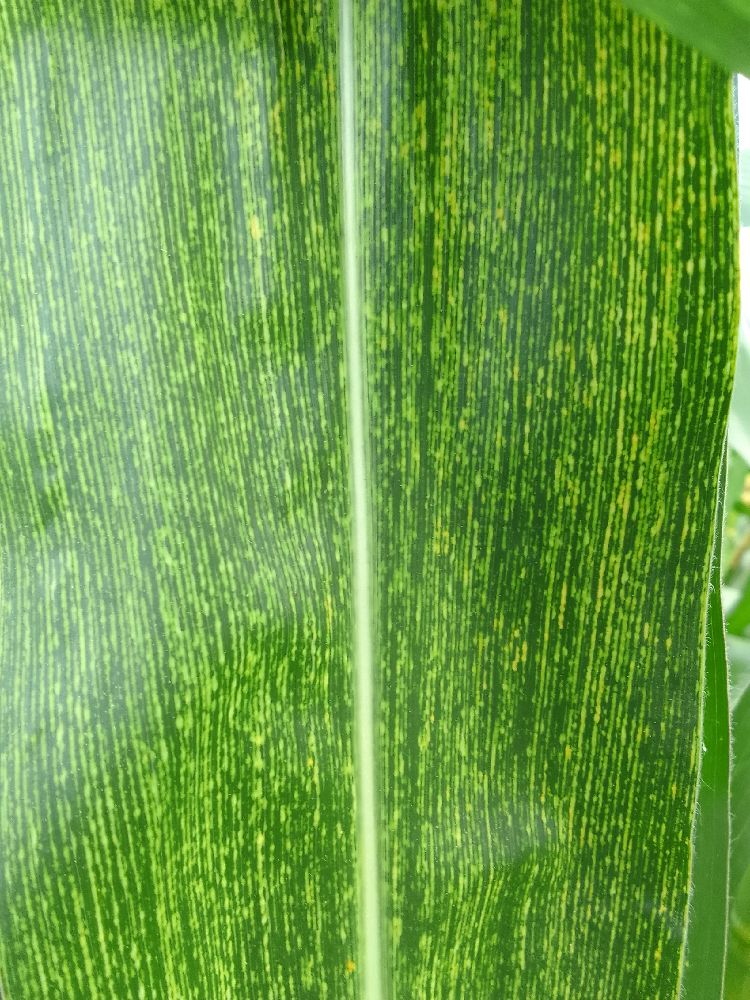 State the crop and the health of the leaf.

maize, maize streak virus
